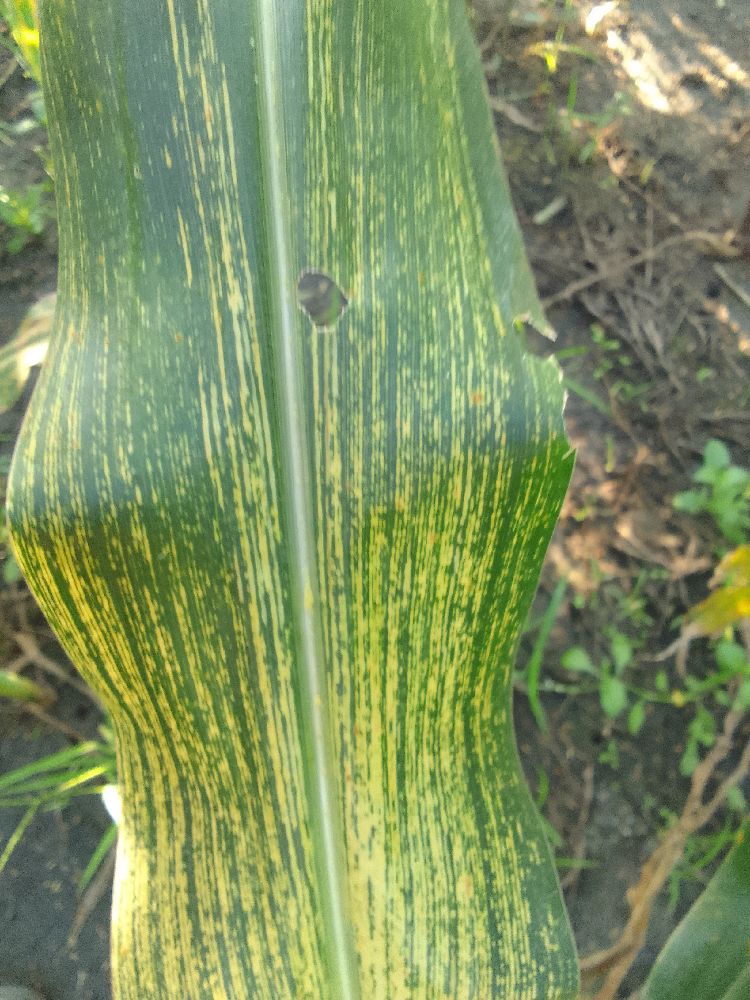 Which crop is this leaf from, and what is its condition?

maize, maize streak virus
